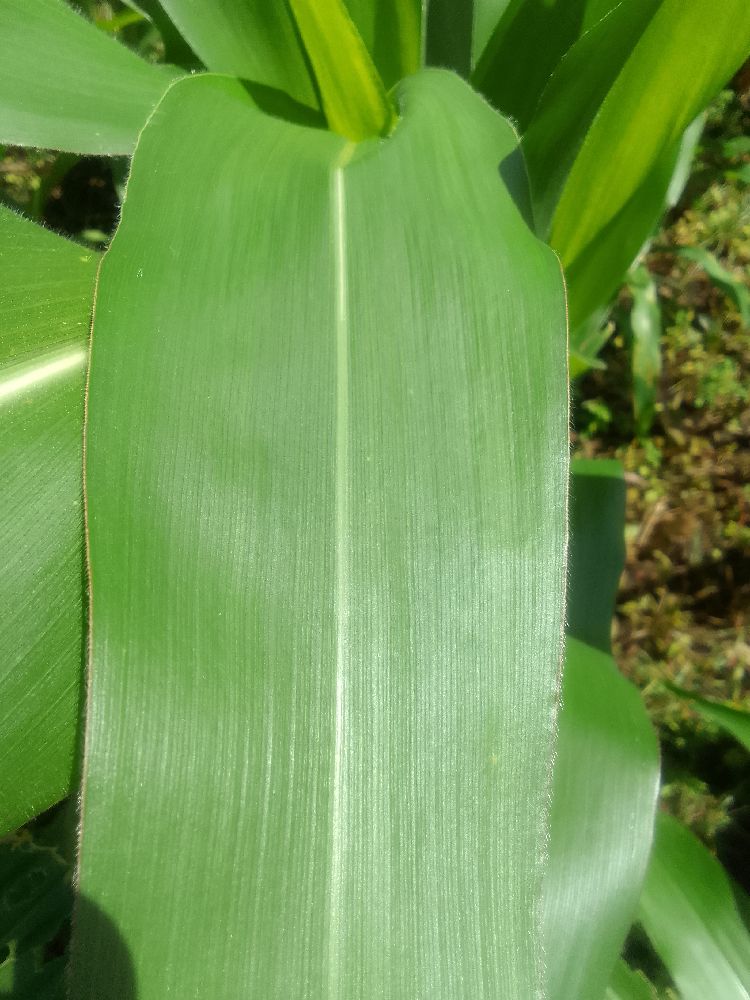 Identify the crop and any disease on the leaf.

maize, healthy
